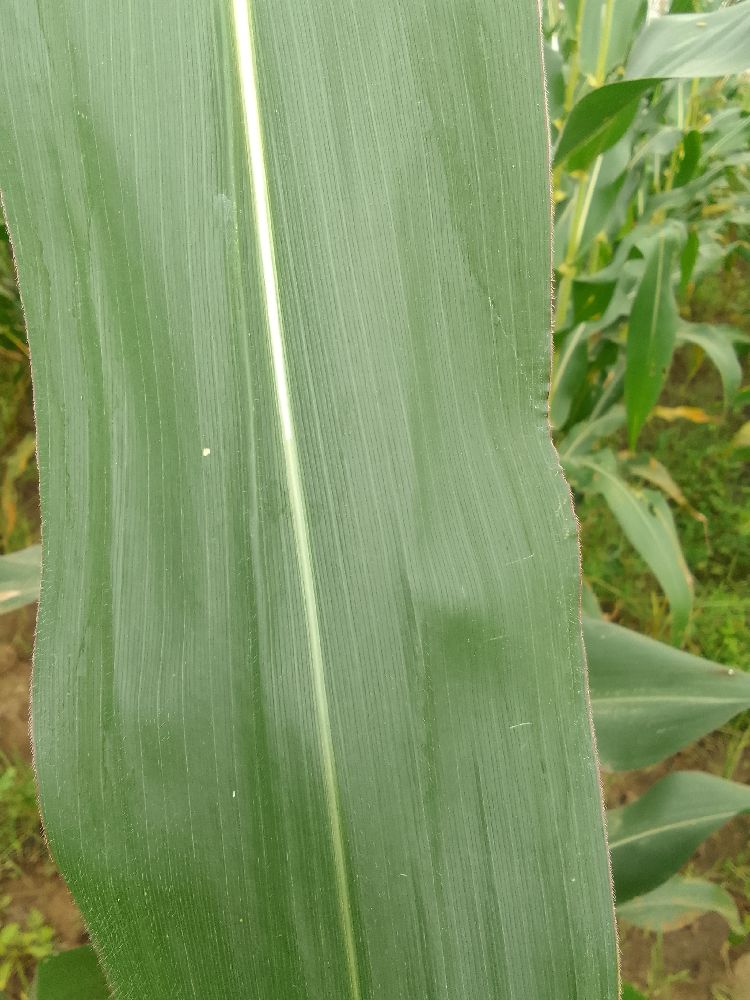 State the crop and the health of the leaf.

maize, healthy
